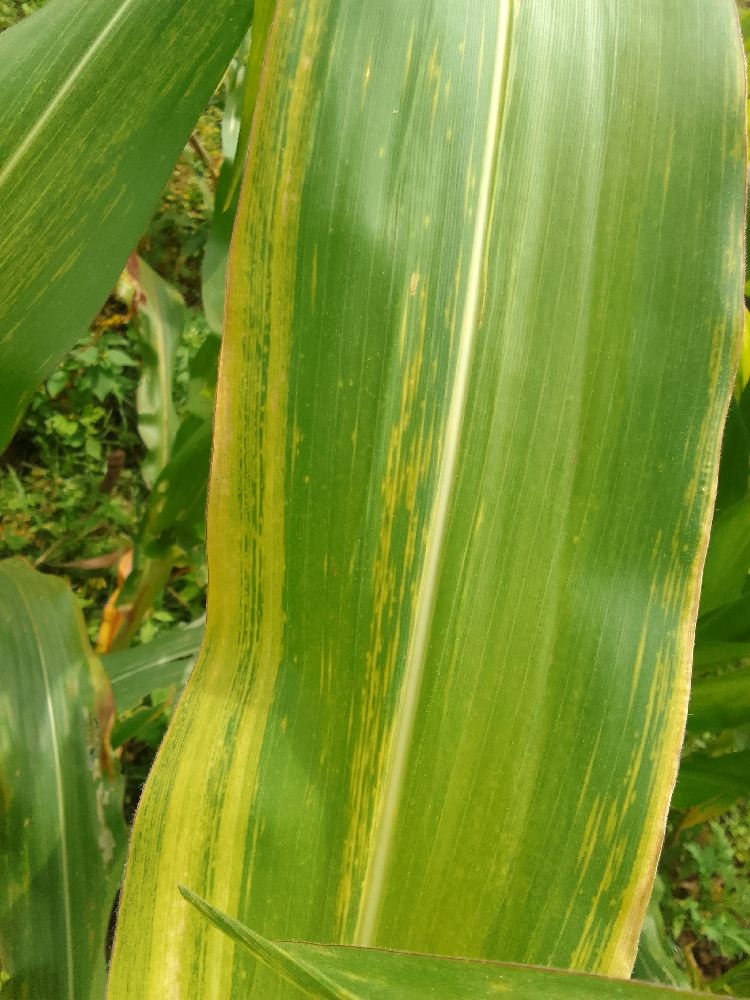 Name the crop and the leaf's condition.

maize, maize lethal necrosis
